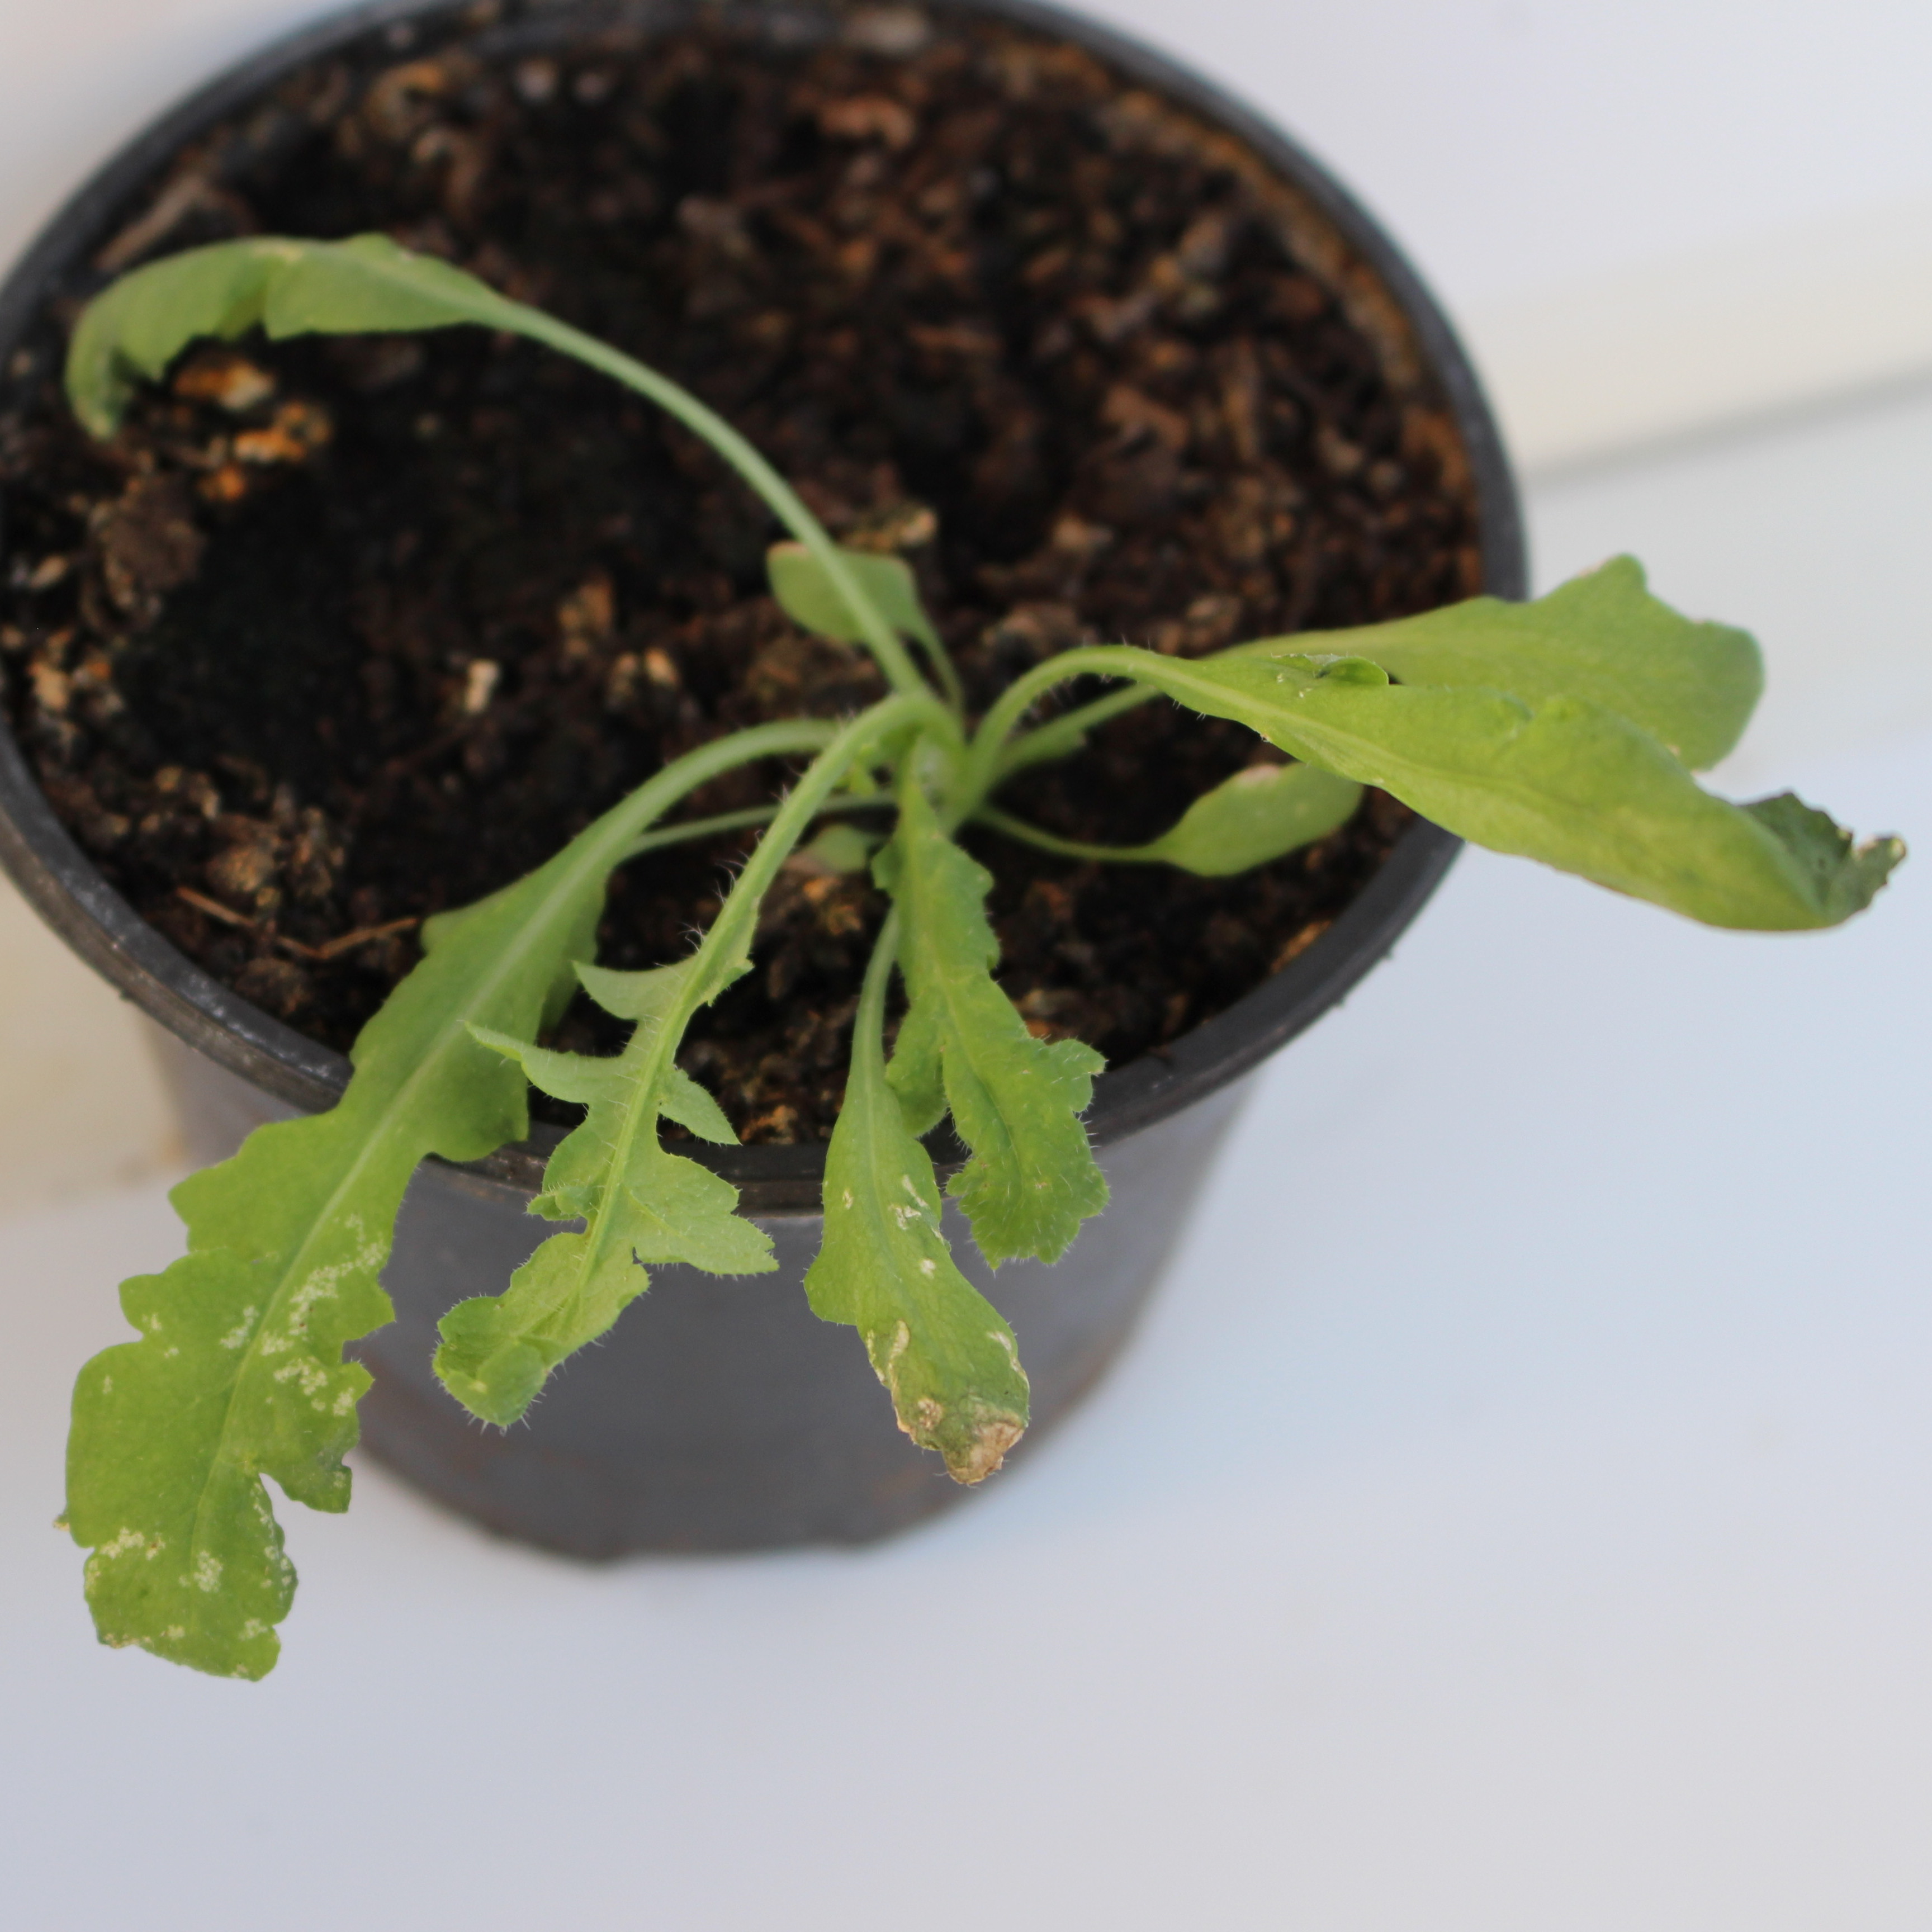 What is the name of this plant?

Papaver rhoeas
